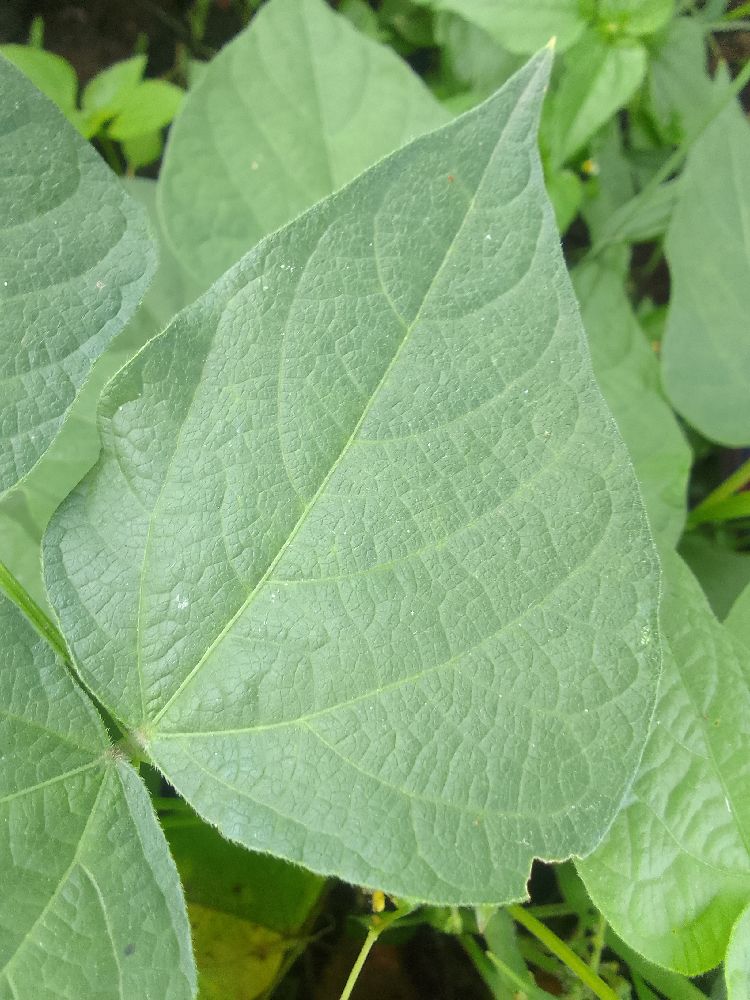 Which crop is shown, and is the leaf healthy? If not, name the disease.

common bean, healthy
